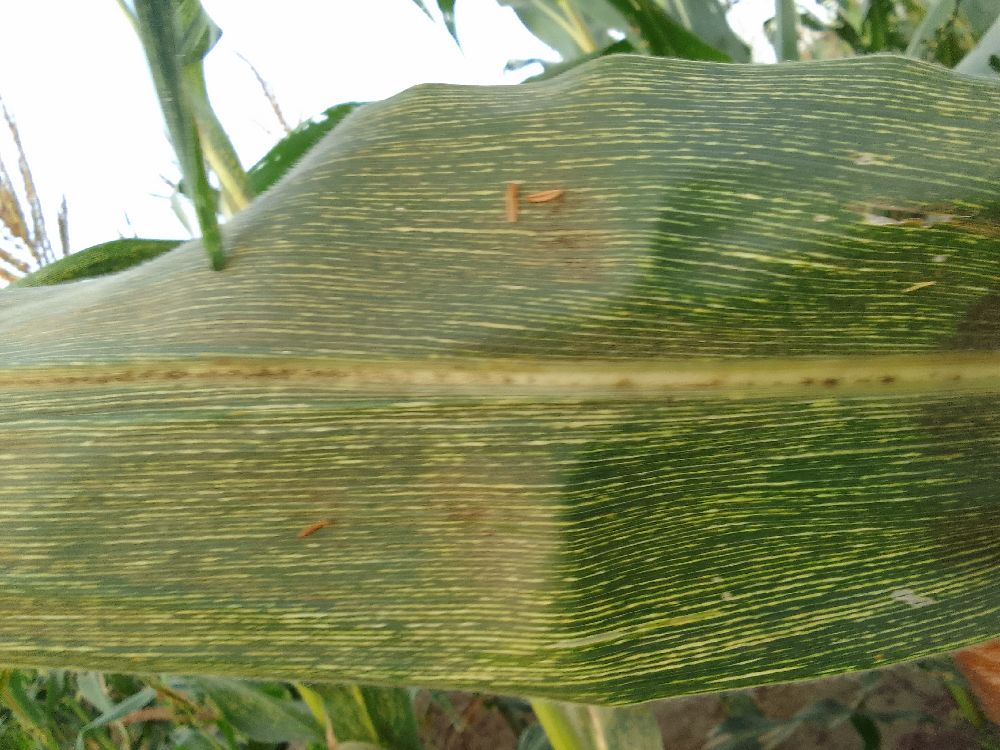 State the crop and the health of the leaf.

maize, maize streak virus
